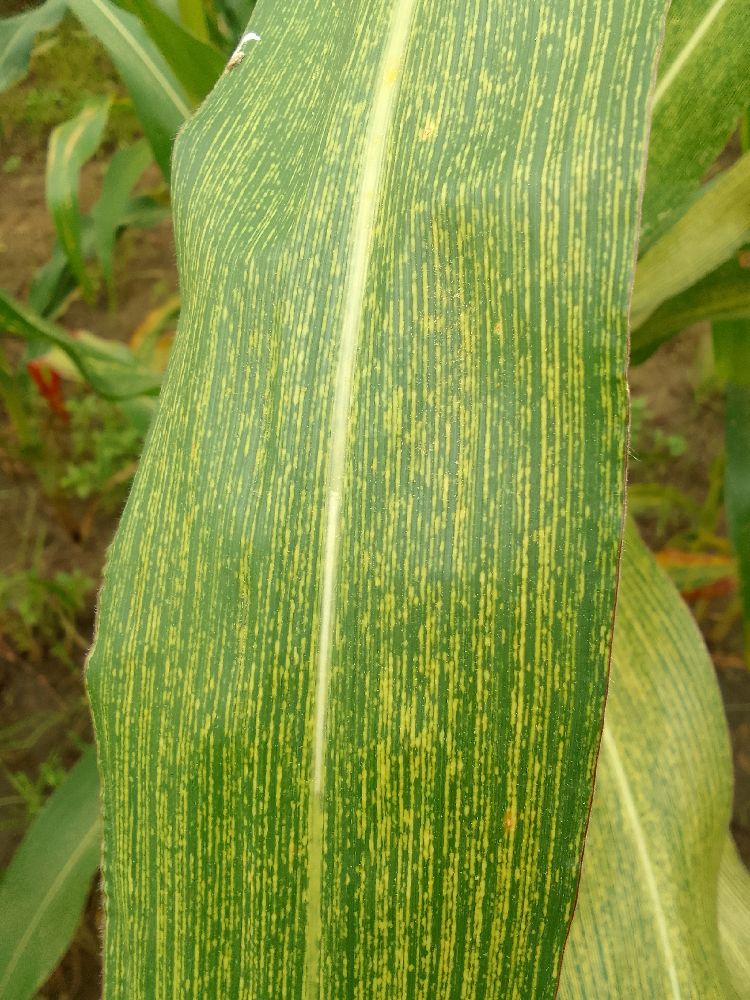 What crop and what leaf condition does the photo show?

maize, maize streak virus
